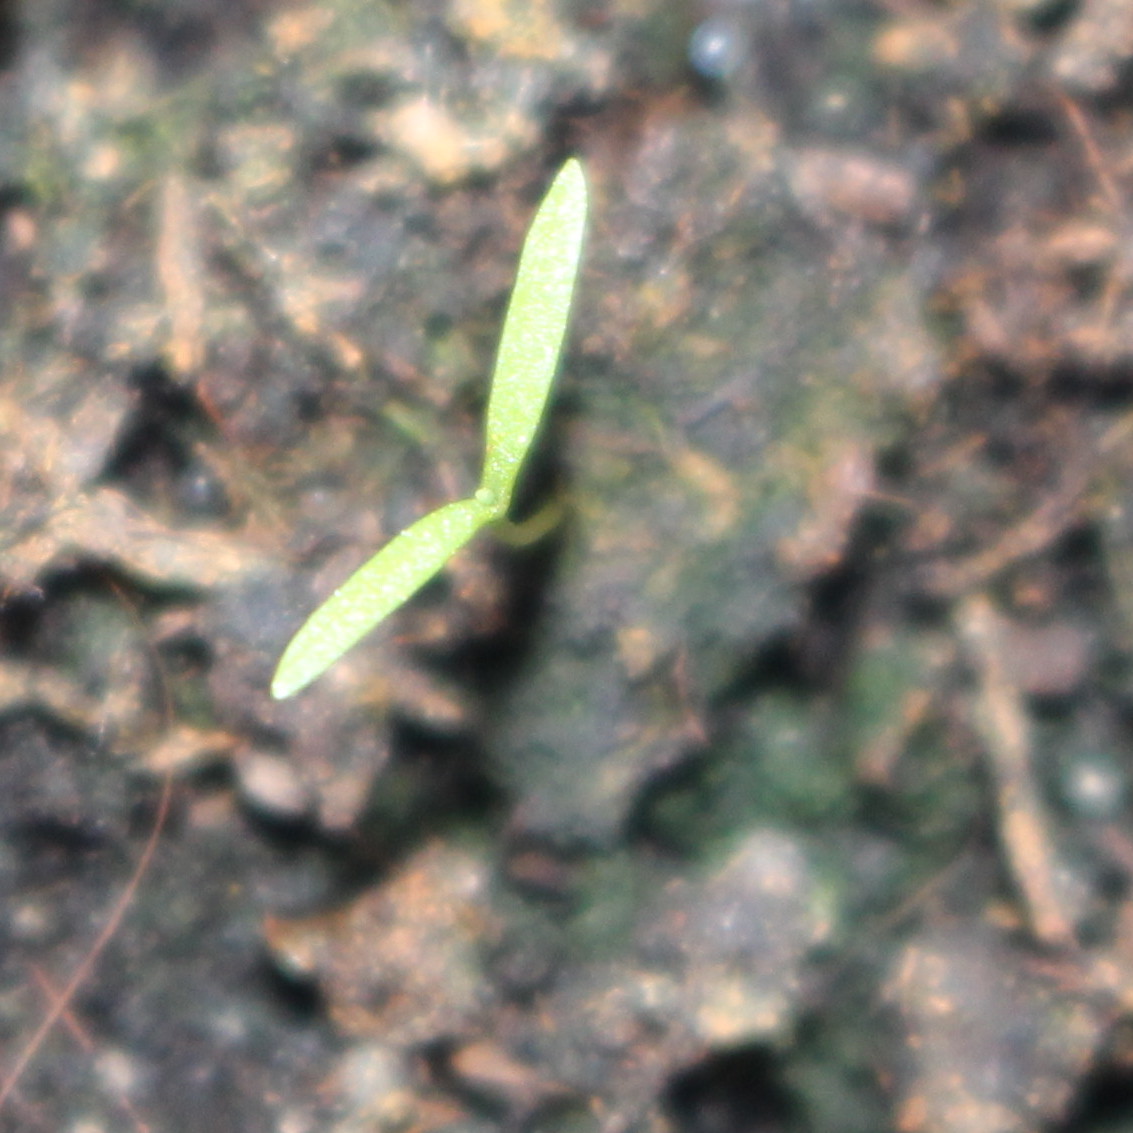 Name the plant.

Papaver rhoeas
